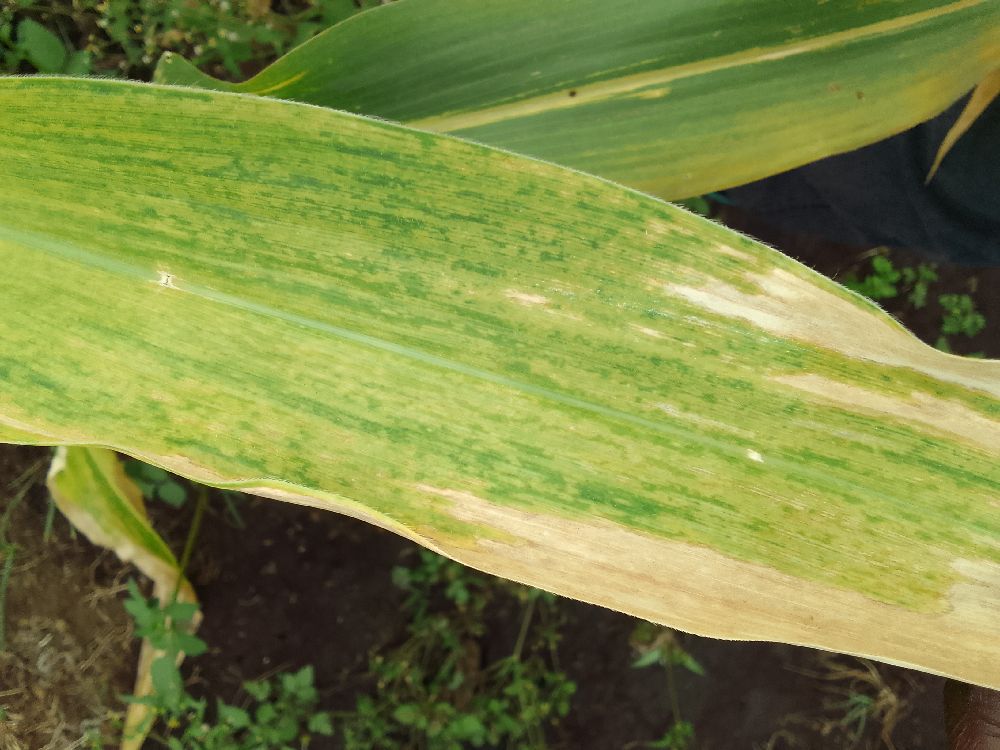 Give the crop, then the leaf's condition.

maize, maize lethal necrosis
